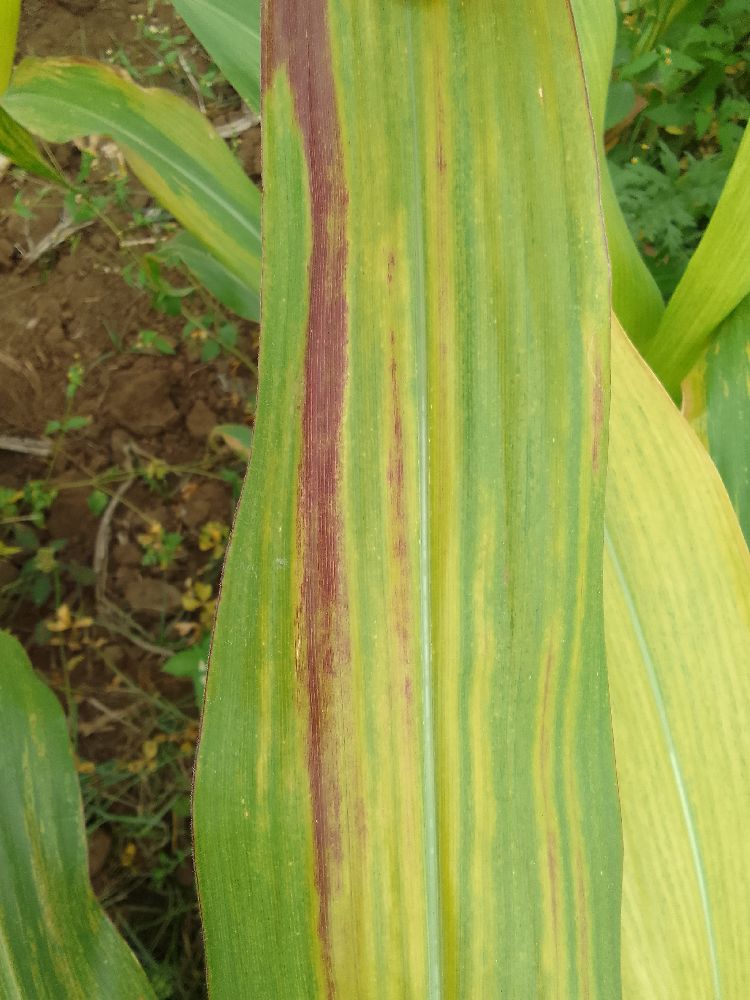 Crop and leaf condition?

maize, maize lethal necrosis
